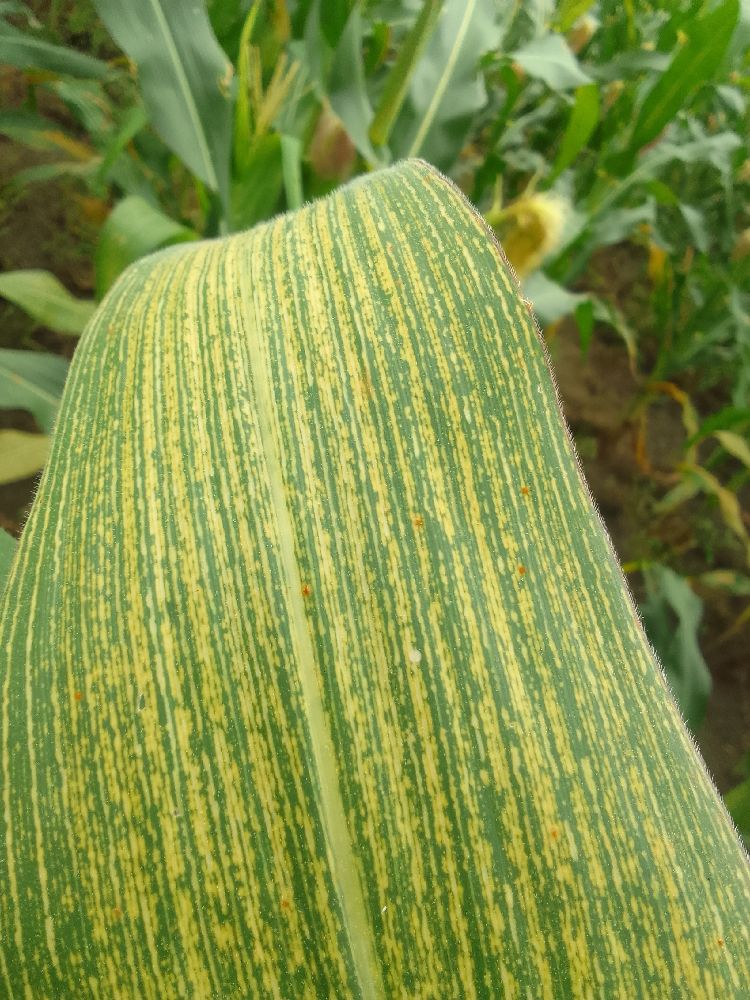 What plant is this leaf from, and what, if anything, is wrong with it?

maize, maize streak virus
